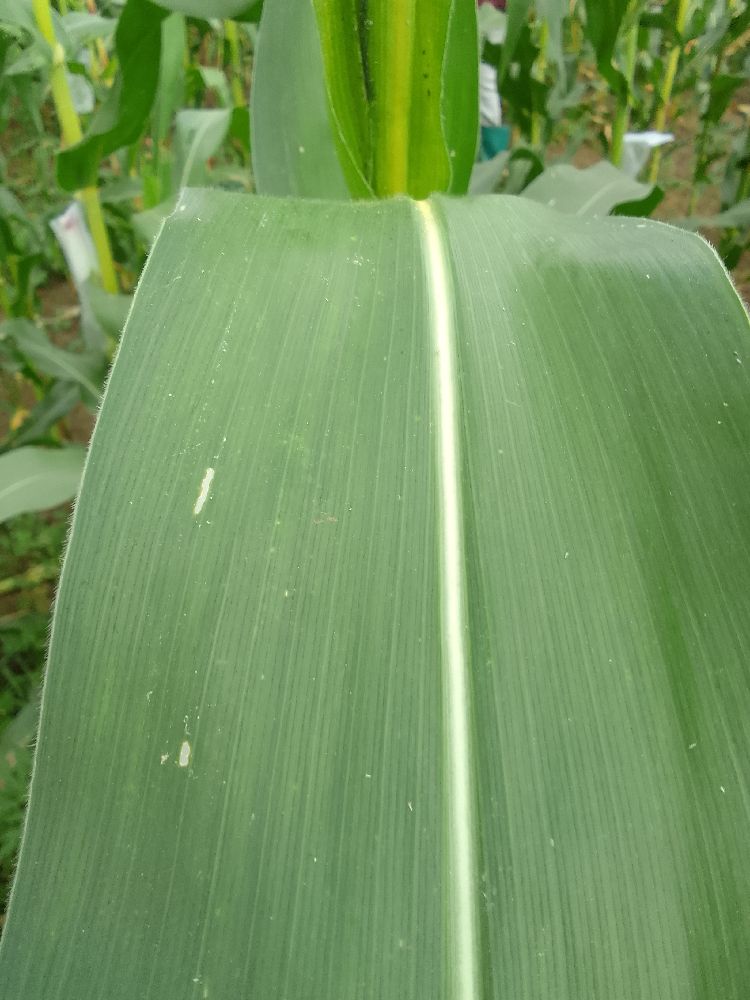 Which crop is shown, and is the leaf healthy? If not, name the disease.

maize, healthy
